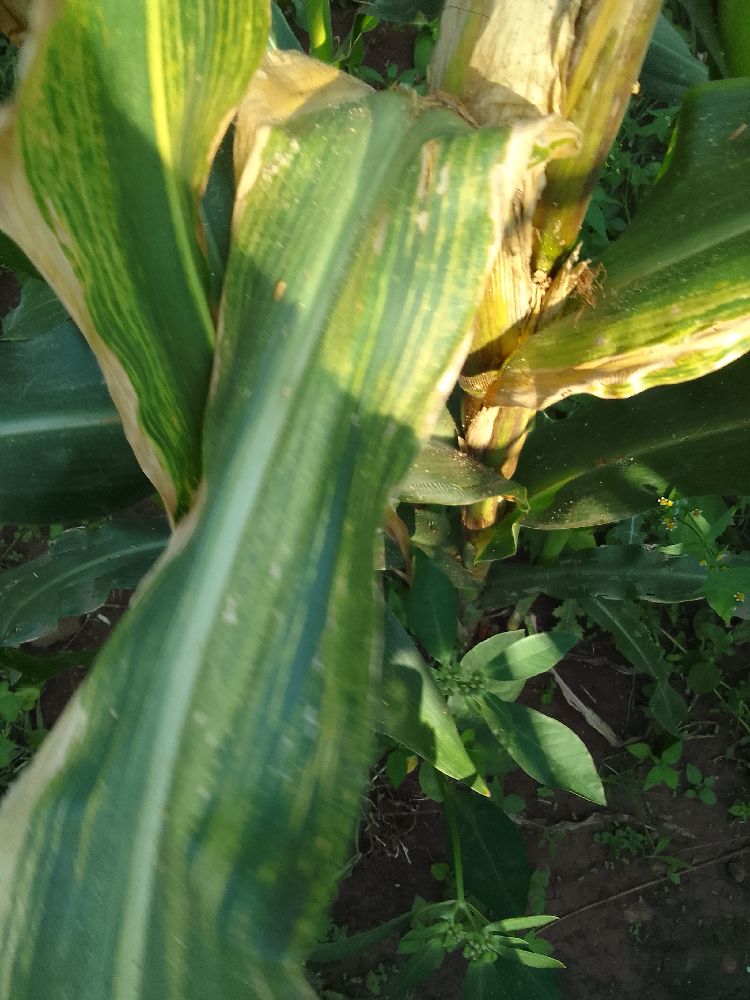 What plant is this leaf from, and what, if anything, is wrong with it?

maize, maize lethal necrosis
